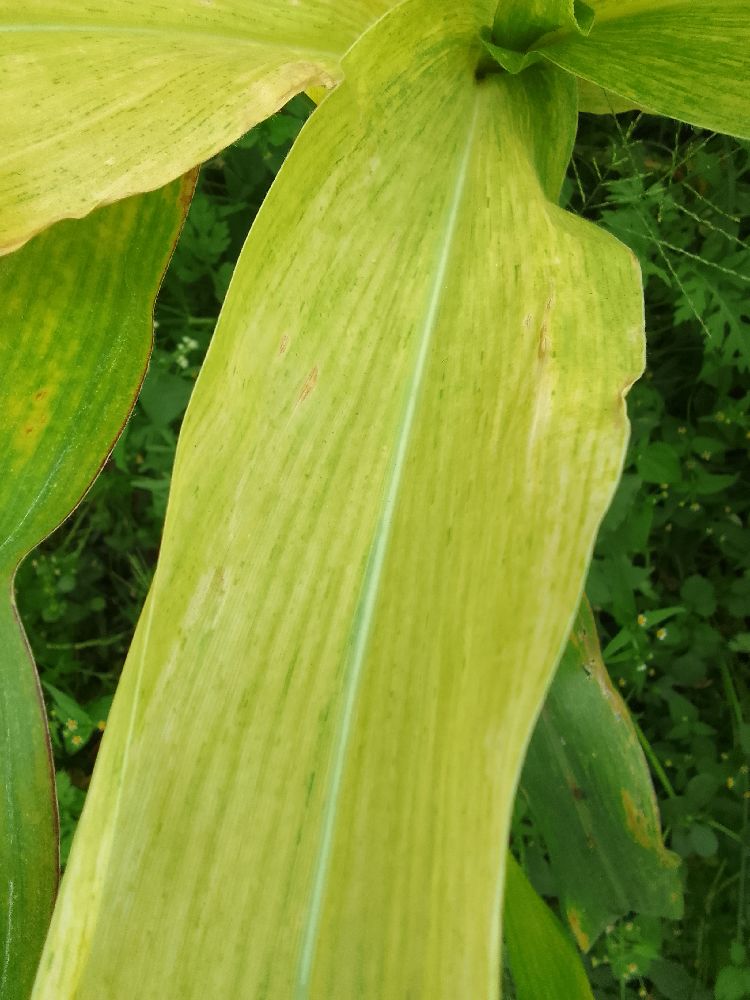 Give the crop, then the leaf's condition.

maize, maize lethal necrosis
